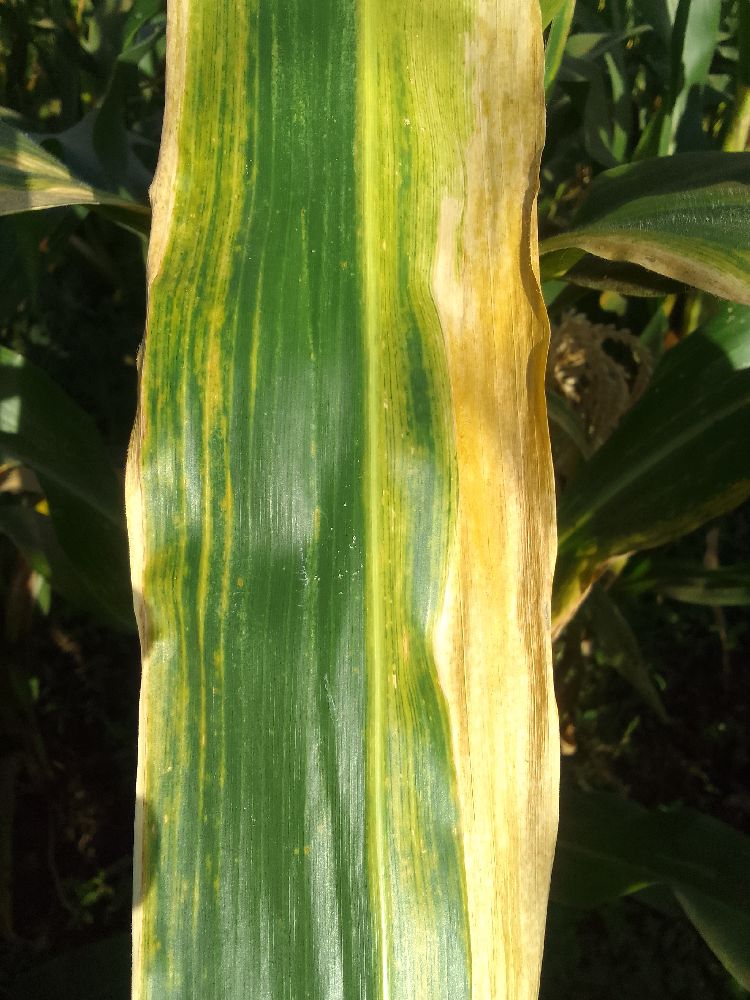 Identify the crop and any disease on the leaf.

maize, maize lethal necrosis
